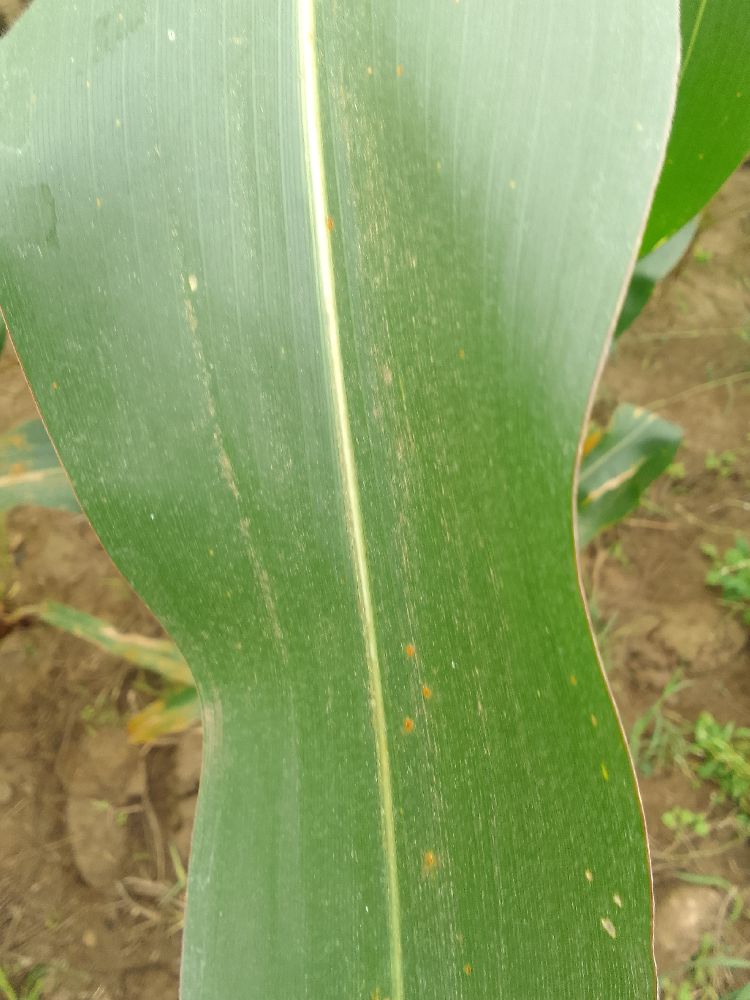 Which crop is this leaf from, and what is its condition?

maize, healthy
